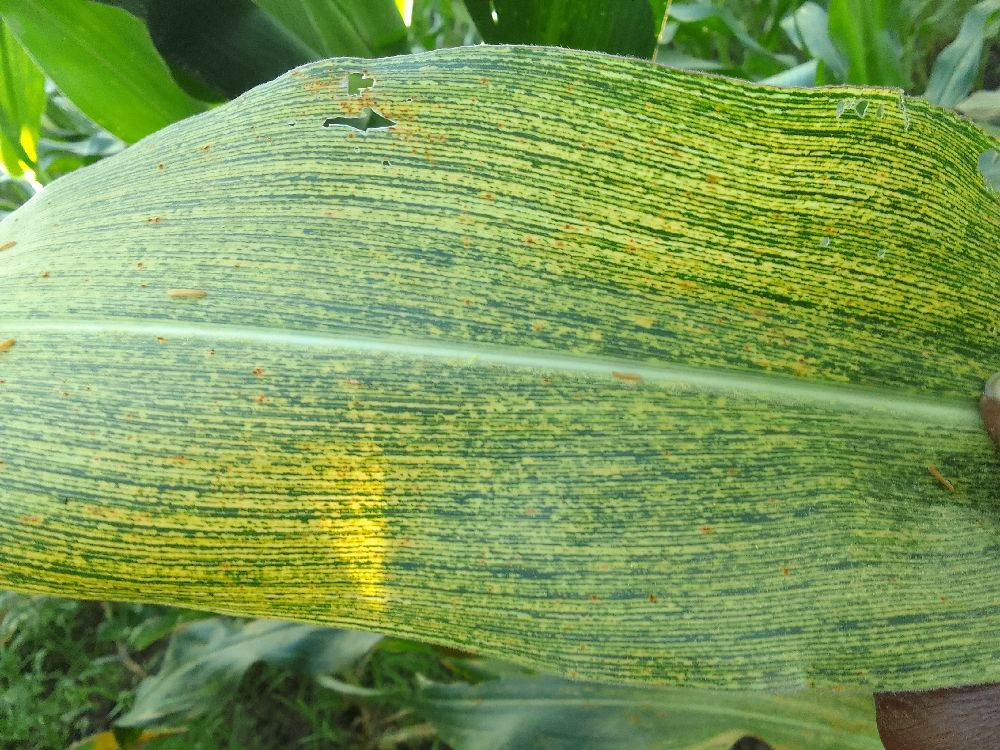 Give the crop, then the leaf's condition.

maize, maize streak virus
